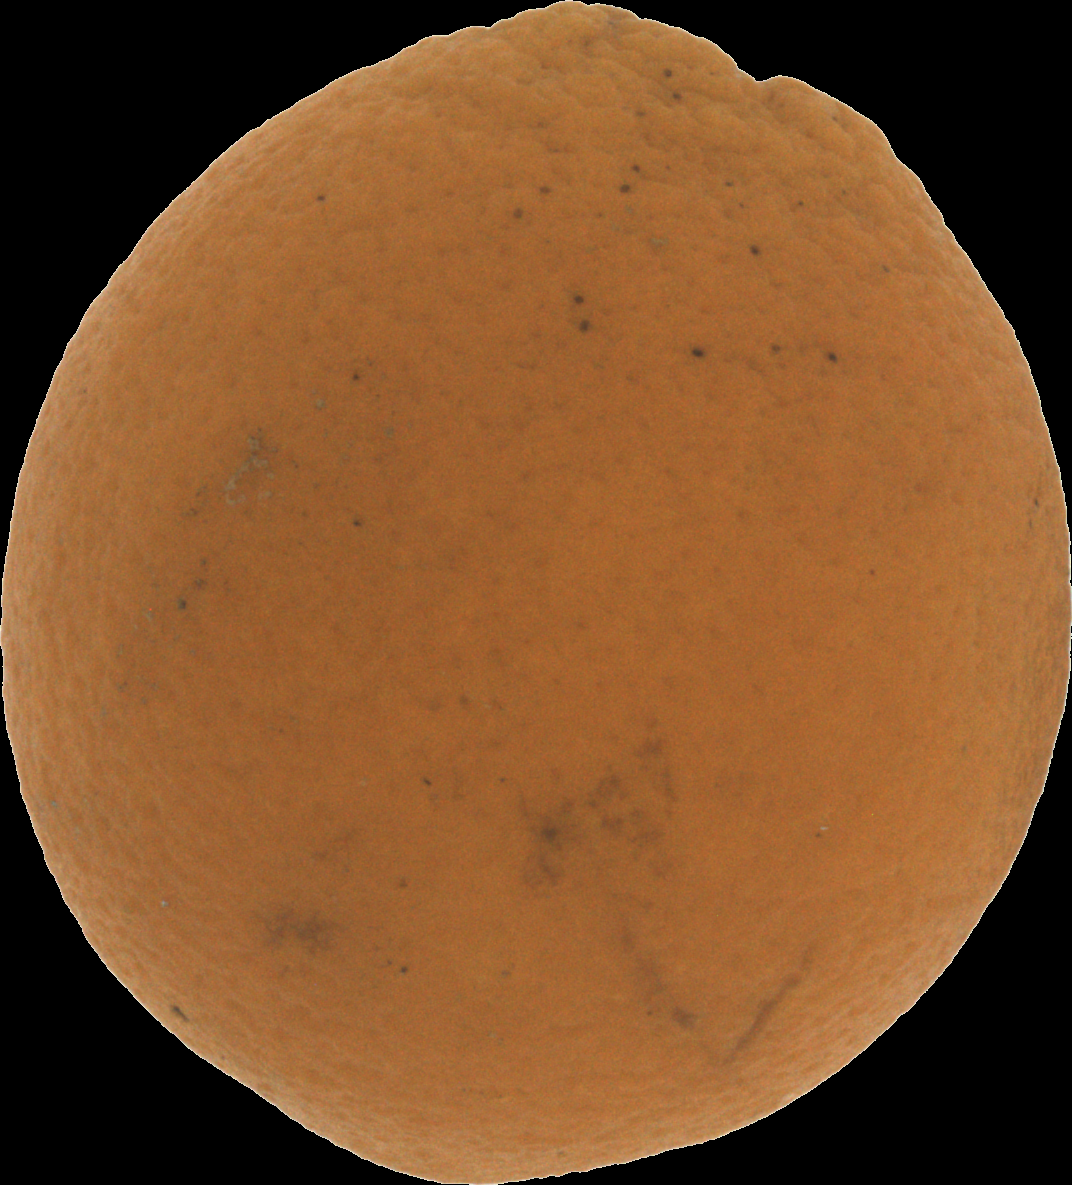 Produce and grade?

orange, bad
